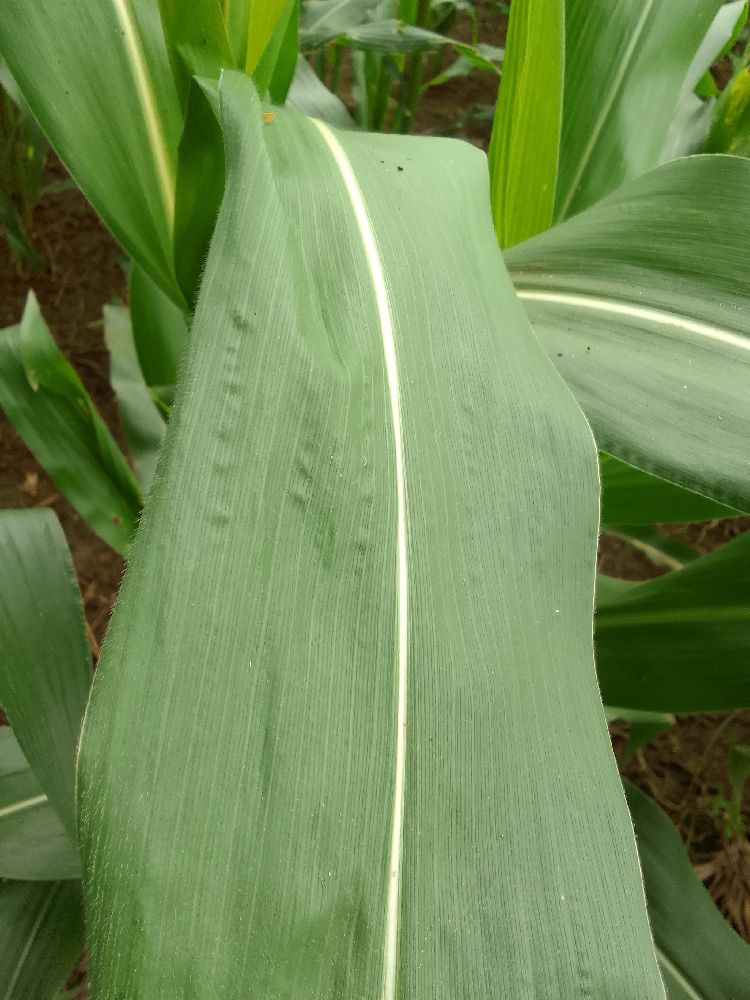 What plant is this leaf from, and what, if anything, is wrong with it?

maize, healthy
